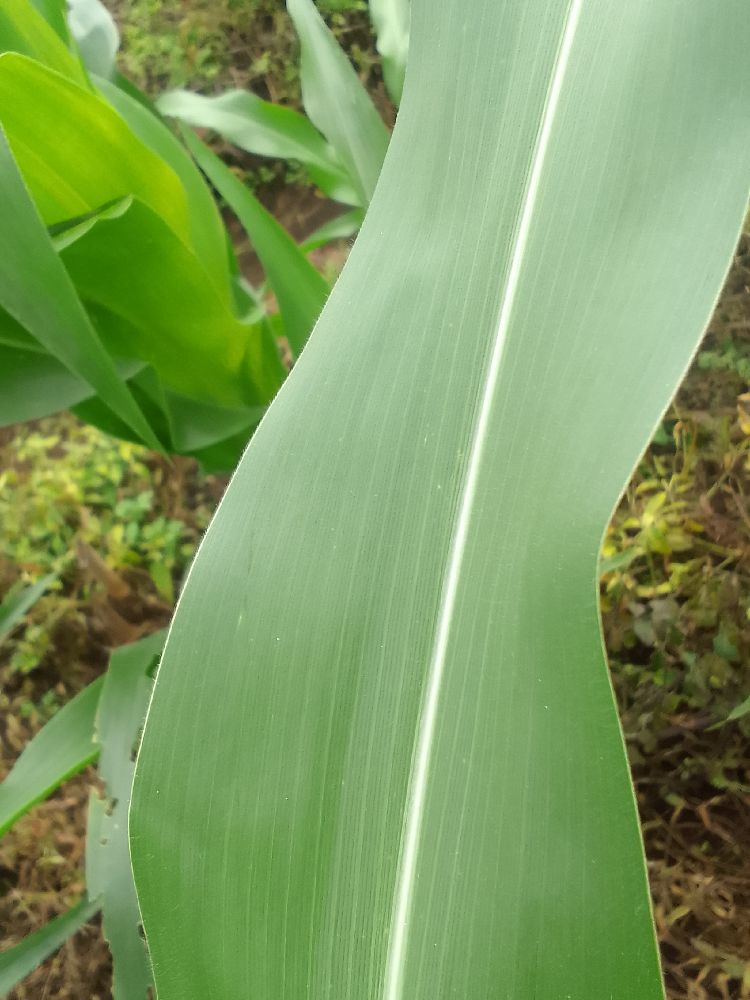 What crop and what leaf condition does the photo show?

maize, healthy
